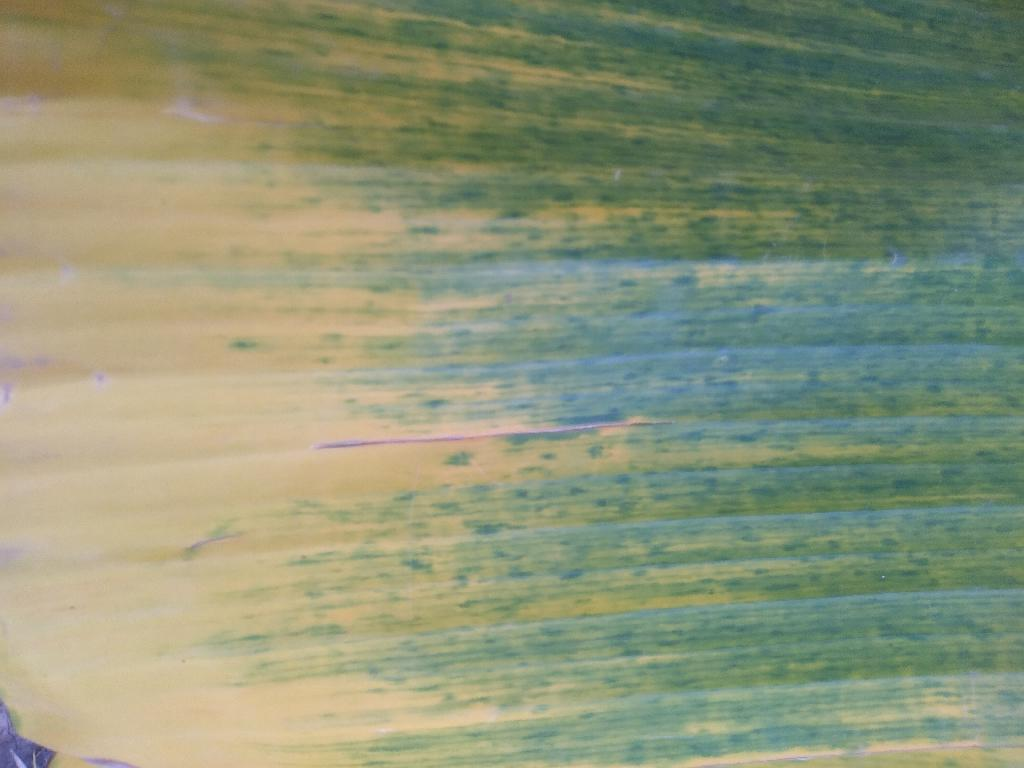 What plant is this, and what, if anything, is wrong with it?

banana, fusarium wilt race 1
